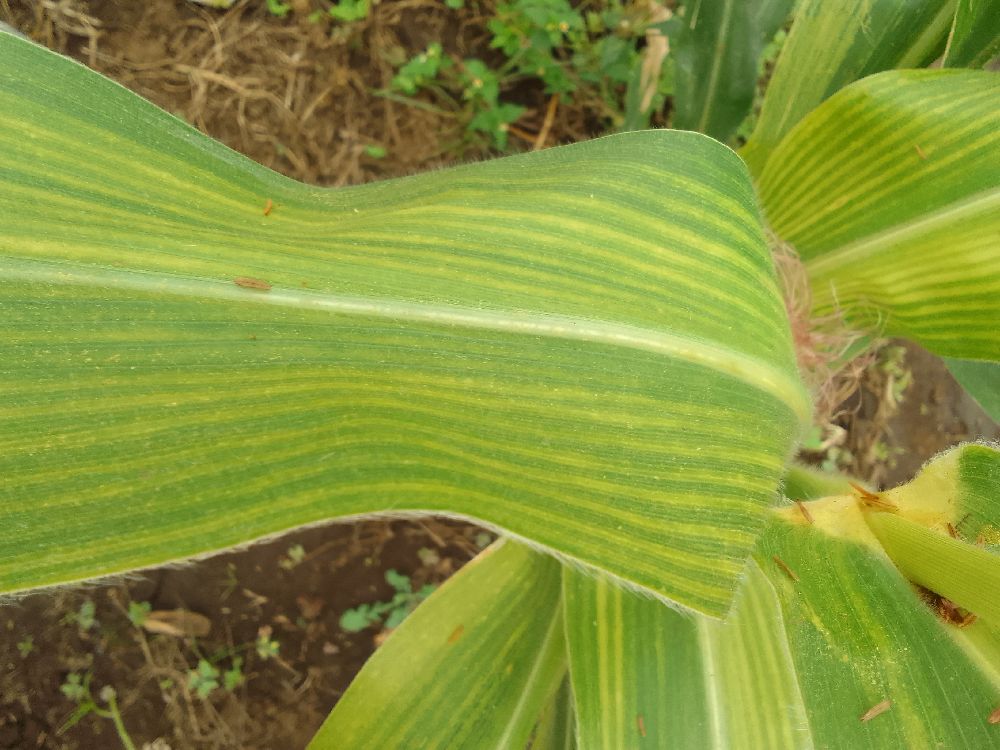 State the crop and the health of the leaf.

maize, maize lethal necrosis
